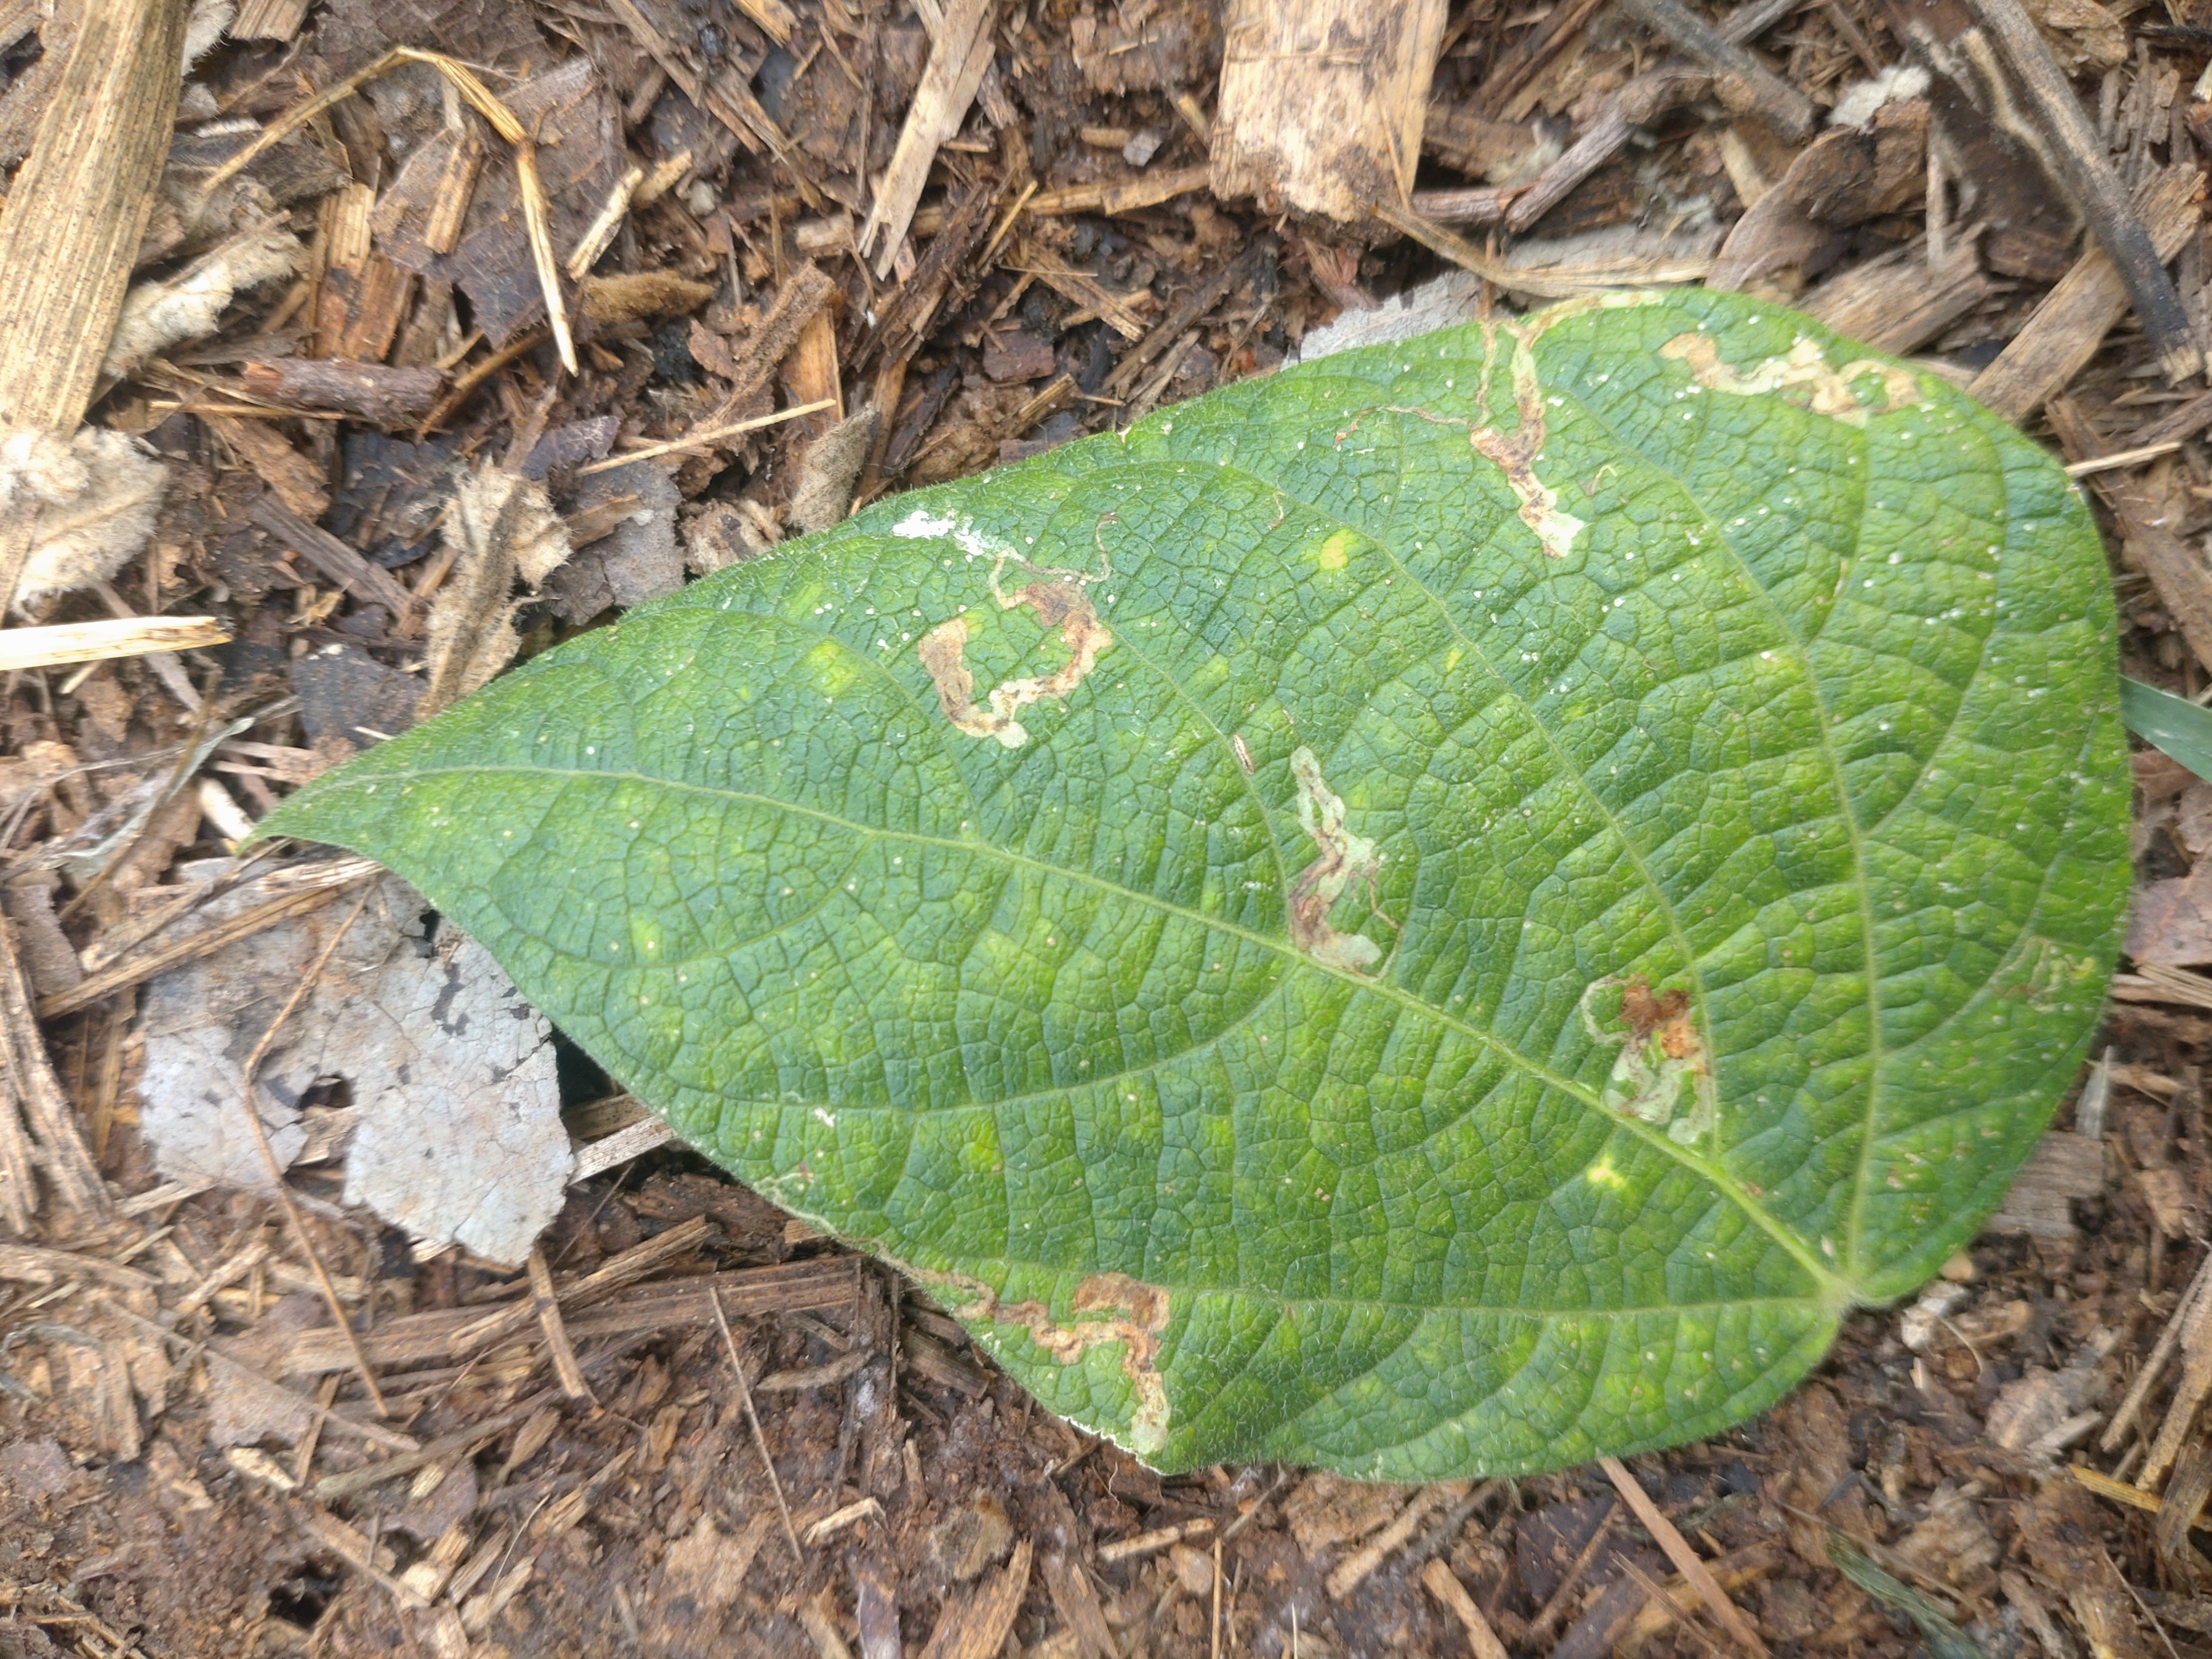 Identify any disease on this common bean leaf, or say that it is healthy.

anthracnose
